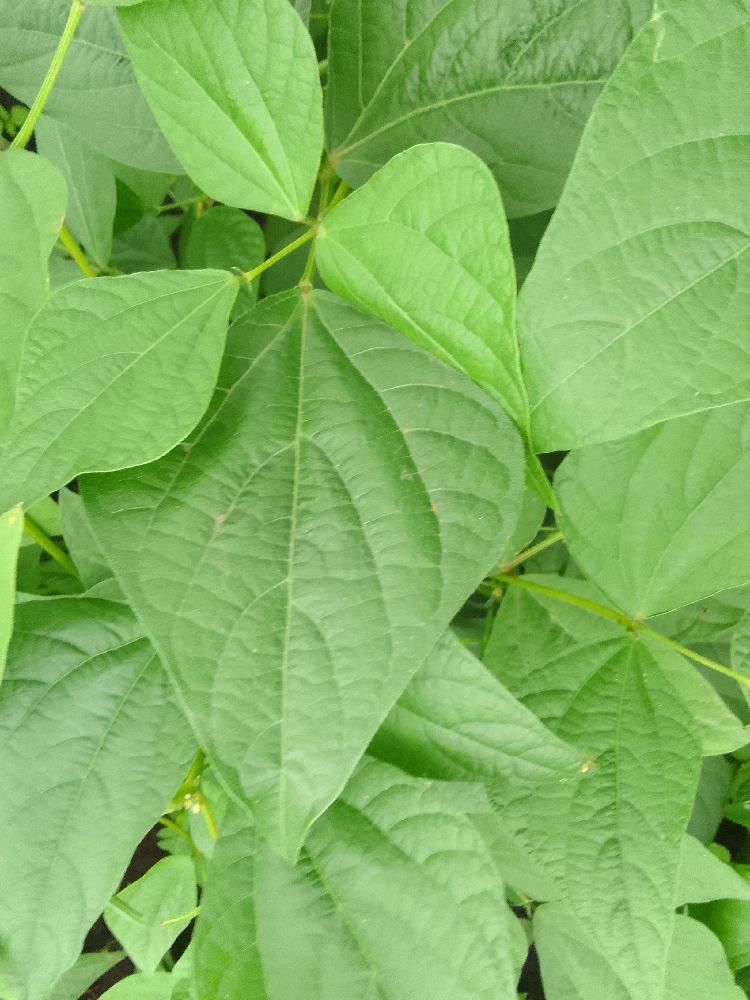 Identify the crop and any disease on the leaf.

common bean, healthy
